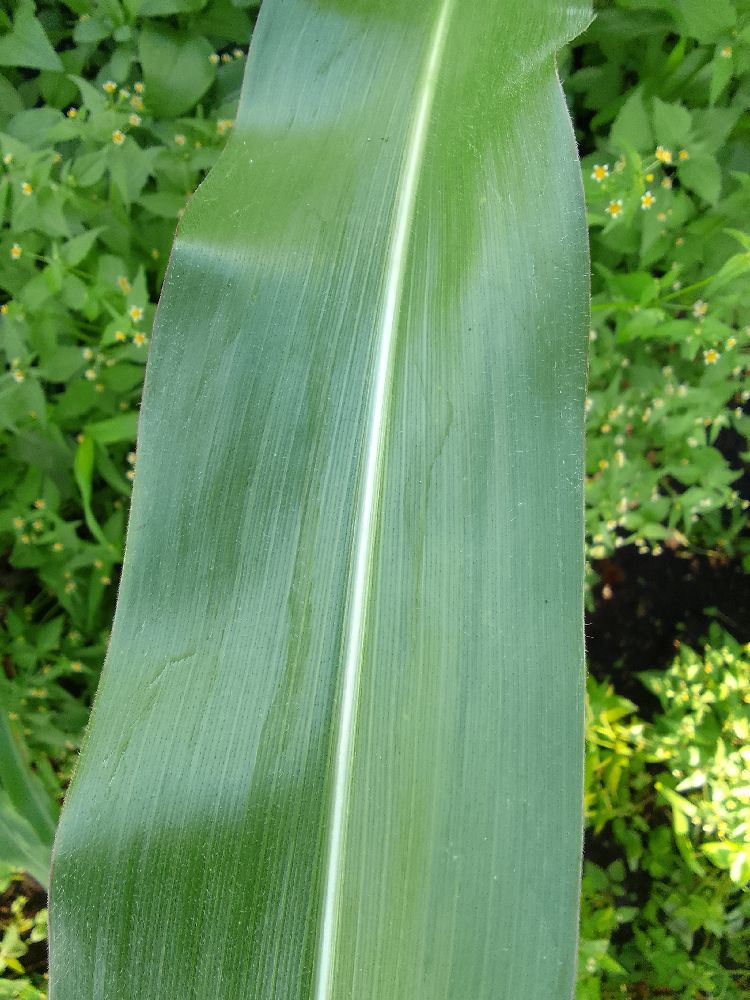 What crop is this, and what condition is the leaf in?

maize, healthy
